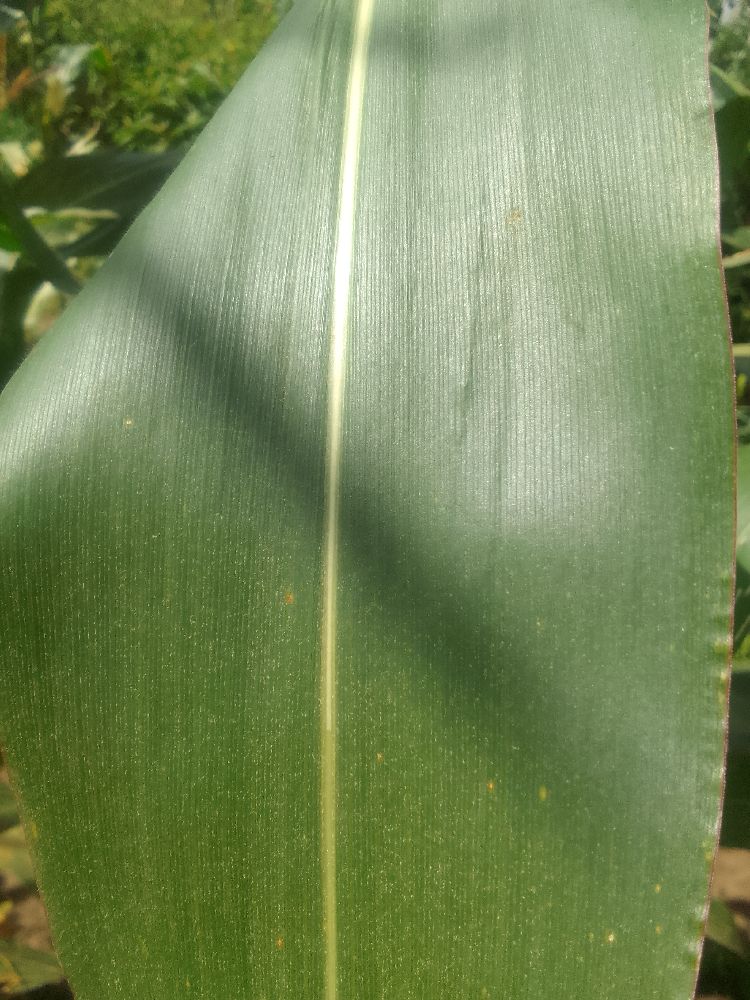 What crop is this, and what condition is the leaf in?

maize, healthy
